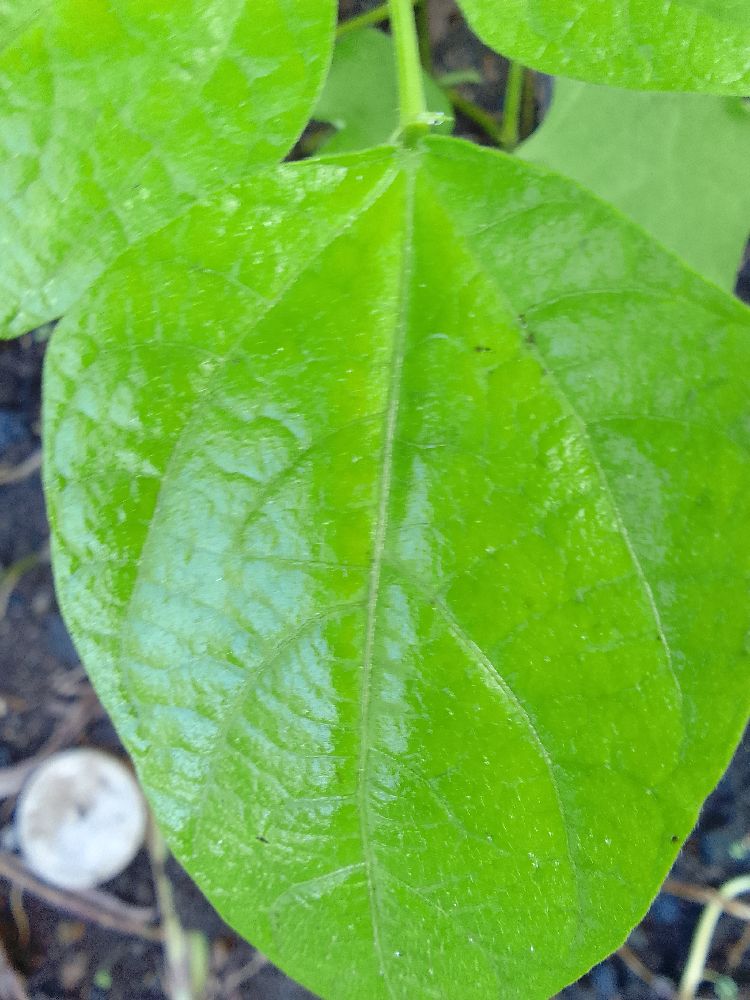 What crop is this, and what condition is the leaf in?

common bean, healthy
